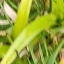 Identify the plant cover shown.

grass
